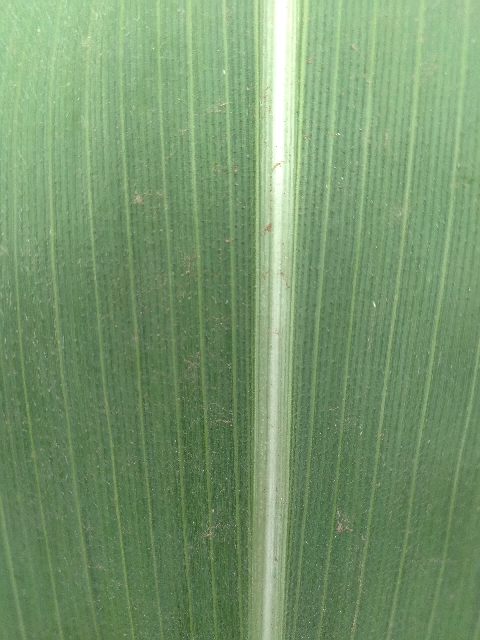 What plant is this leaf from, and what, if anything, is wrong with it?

maize, healthy
